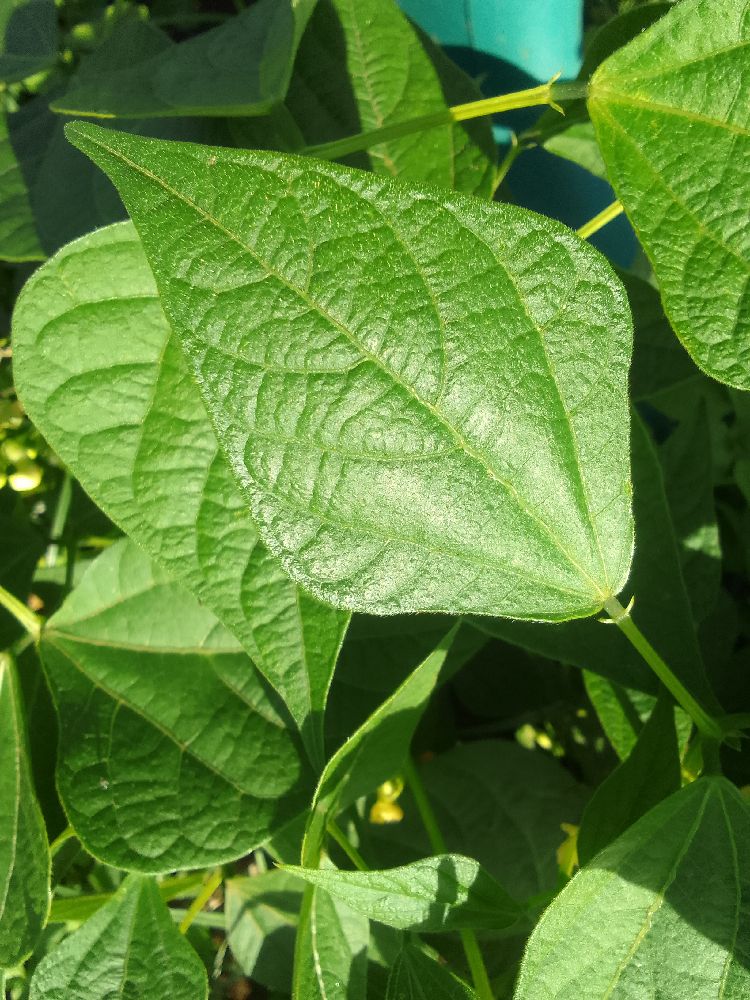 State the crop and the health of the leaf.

common bean, healthy
